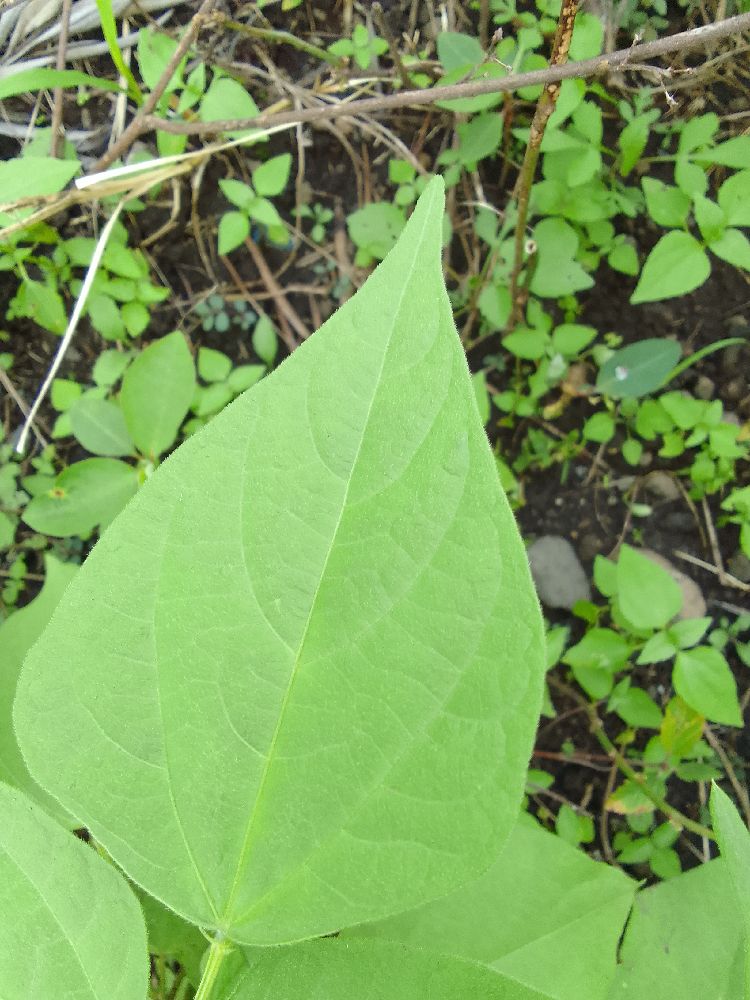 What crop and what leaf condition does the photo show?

common bean, healthy
